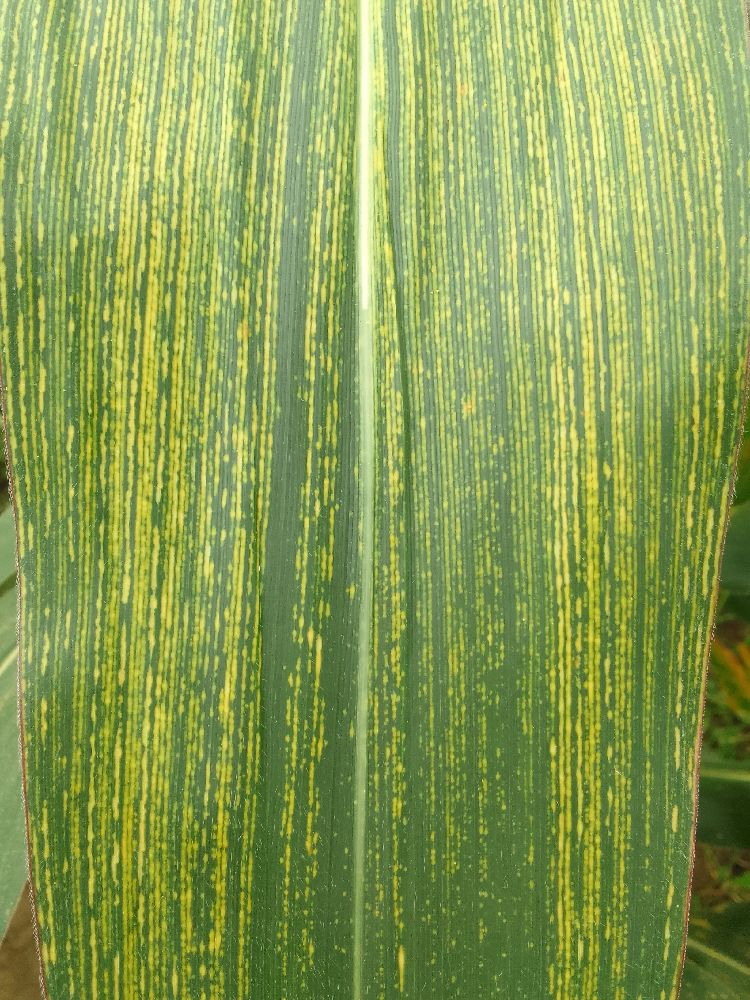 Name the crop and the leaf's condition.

maize, maize streak virus
